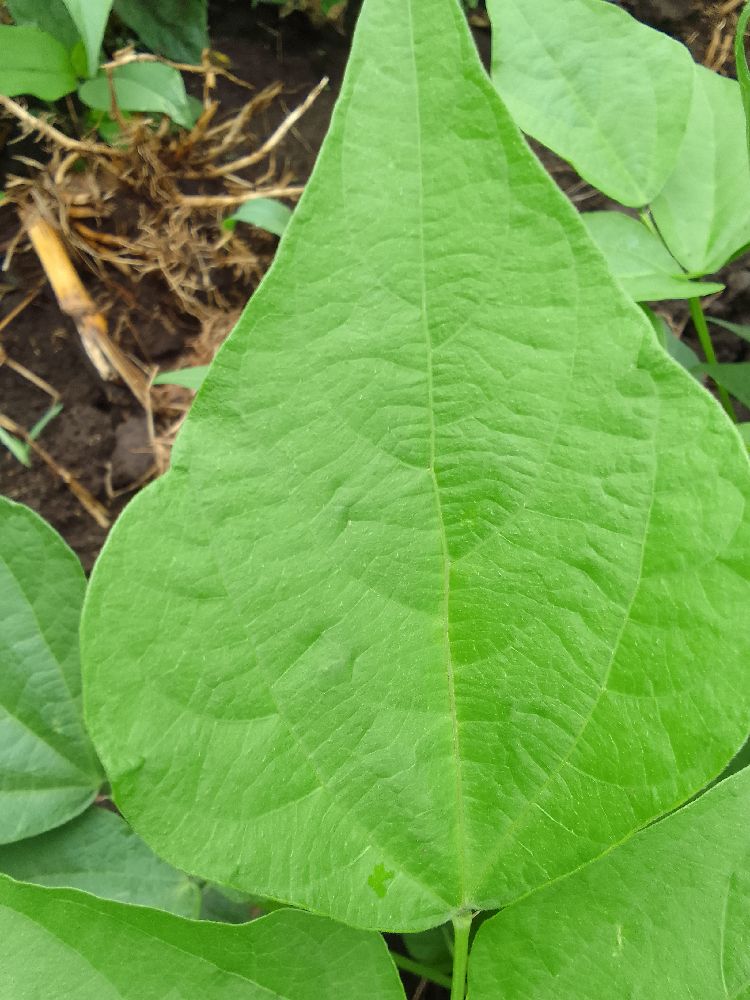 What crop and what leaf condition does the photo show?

common bean, healthy
